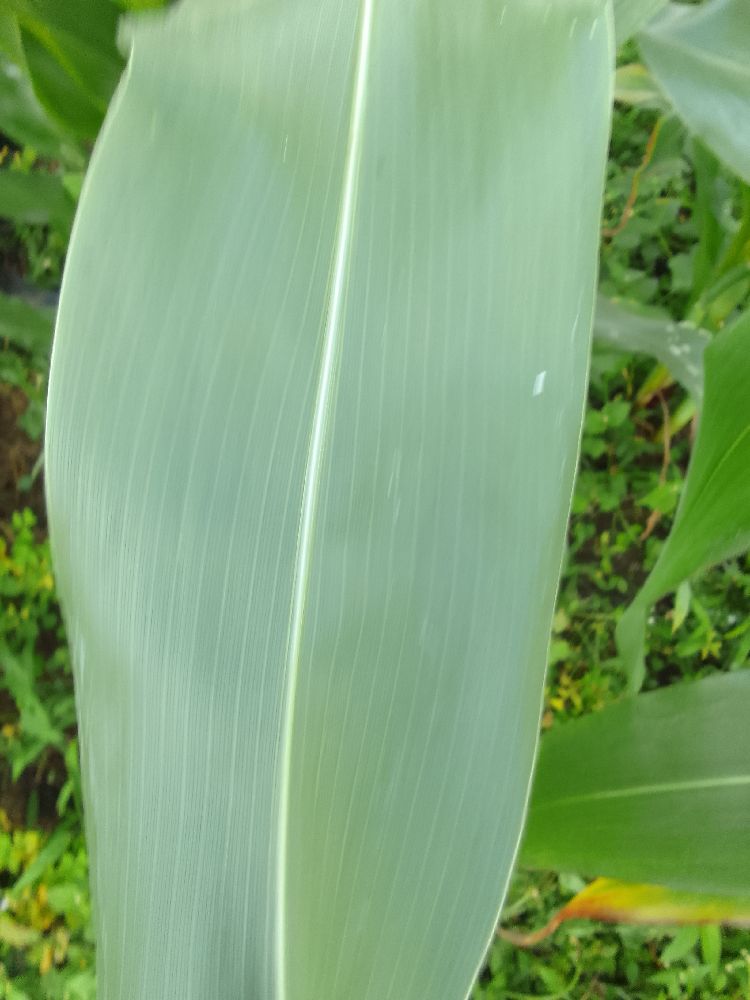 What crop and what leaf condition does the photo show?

maize, healthy
